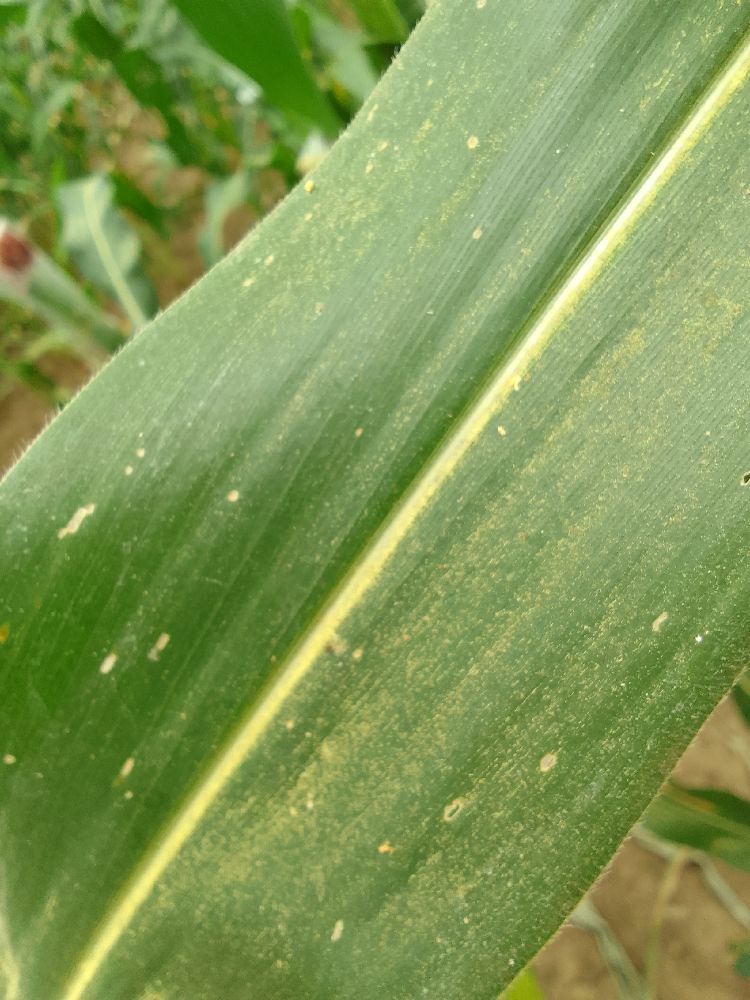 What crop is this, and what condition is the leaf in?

maize, healthy
